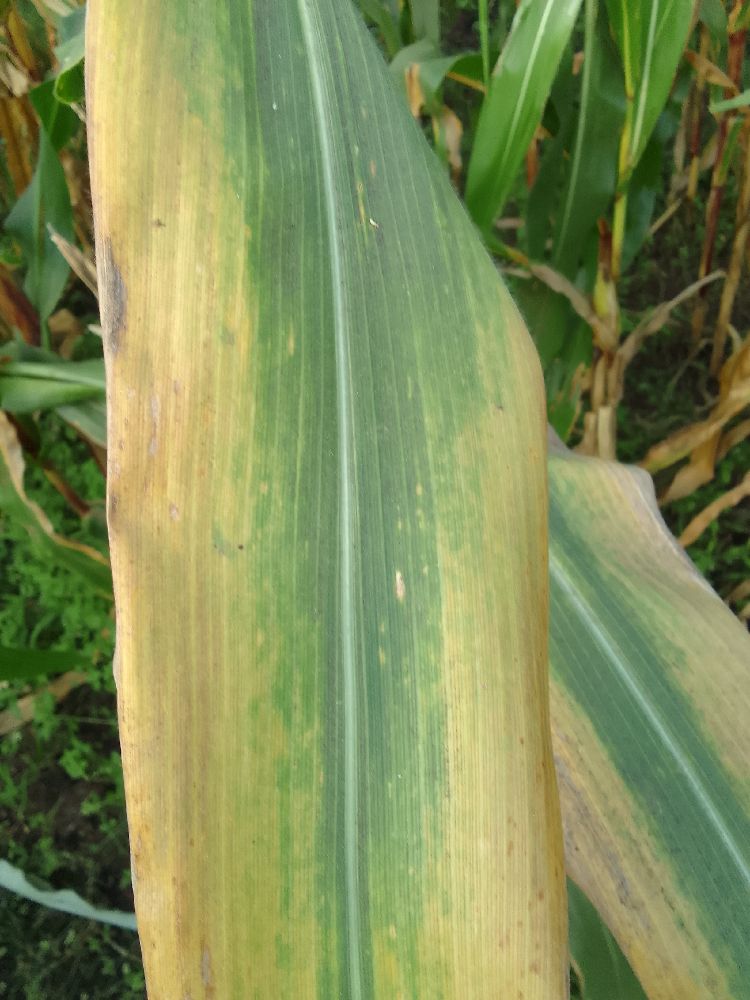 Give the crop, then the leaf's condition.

maize, maize lethal necrosis
